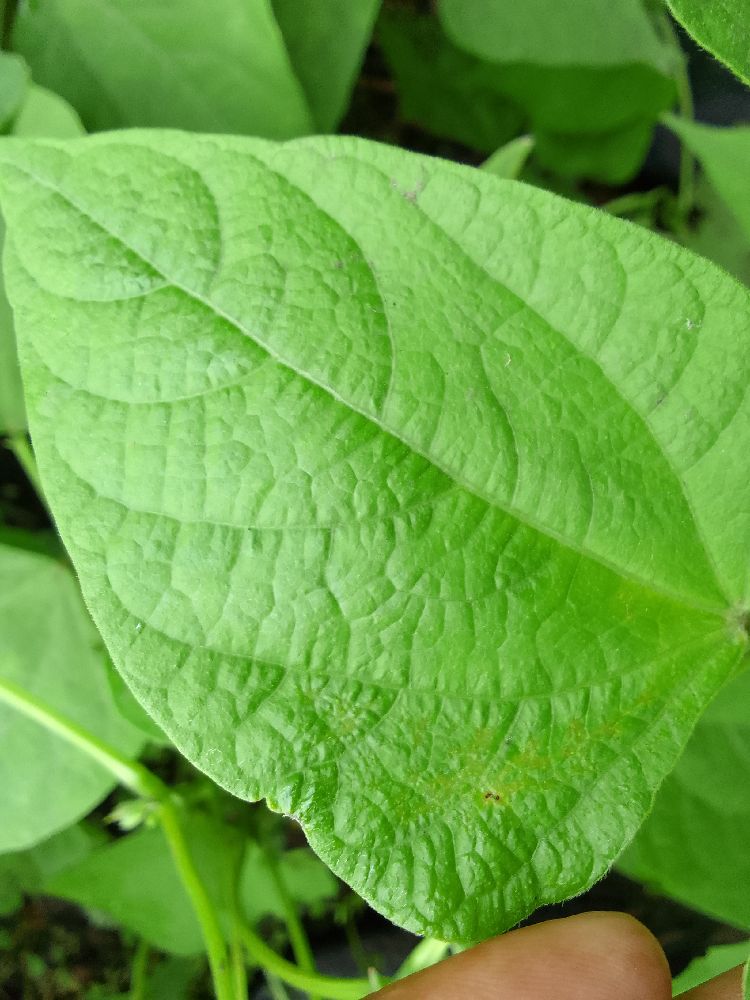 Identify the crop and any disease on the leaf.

common bean, healthy
